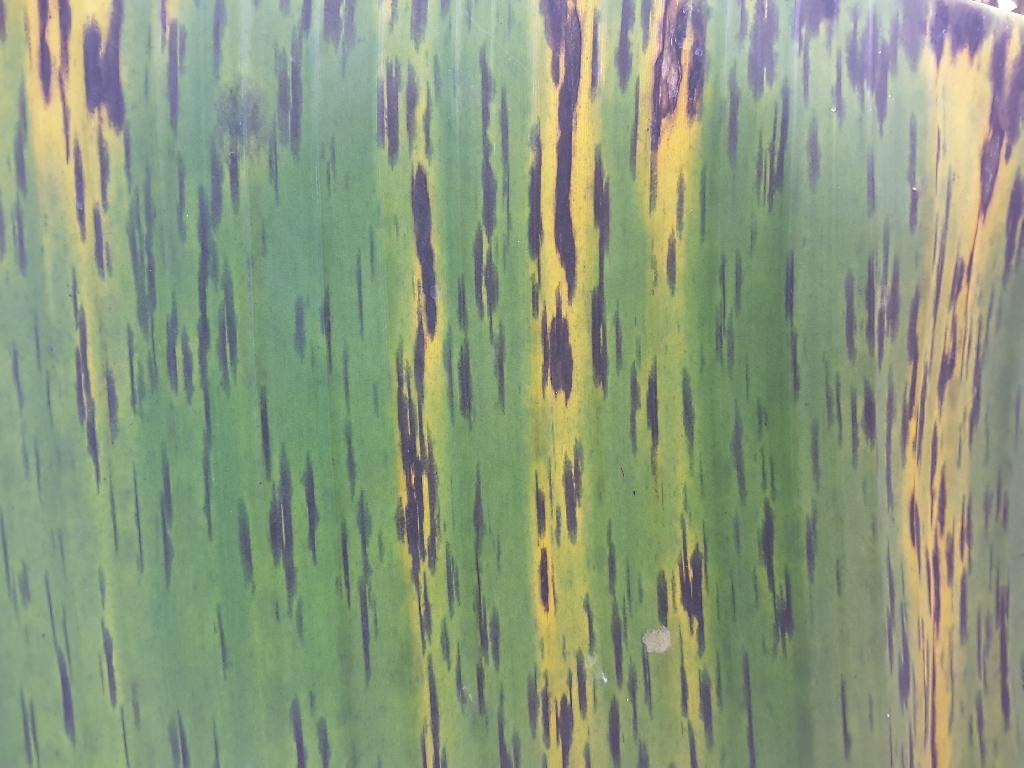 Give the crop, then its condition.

banana, black sigatoka
